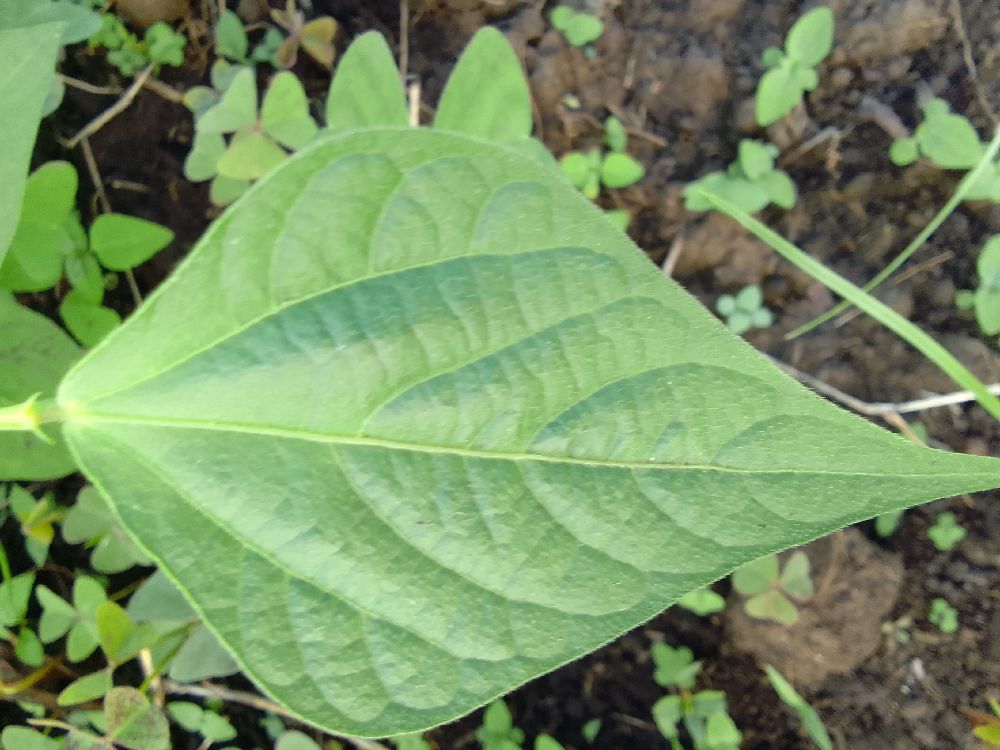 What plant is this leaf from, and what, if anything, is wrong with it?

common bean, healthy
